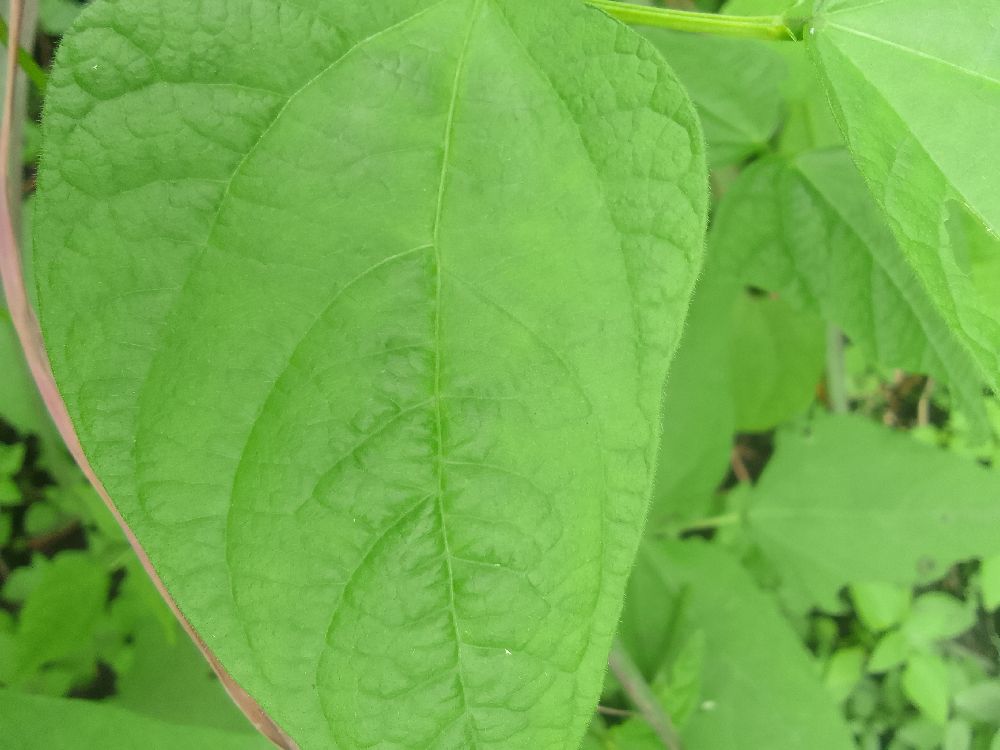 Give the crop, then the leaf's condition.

common bean, healthy
